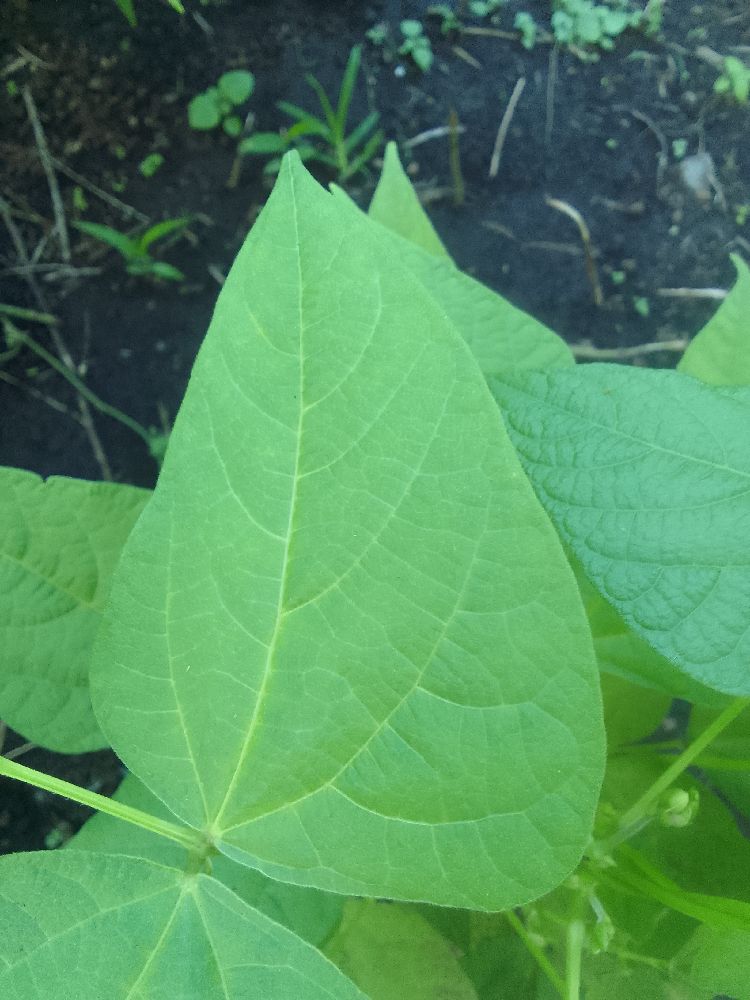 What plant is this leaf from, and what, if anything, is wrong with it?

common bean, healthy
